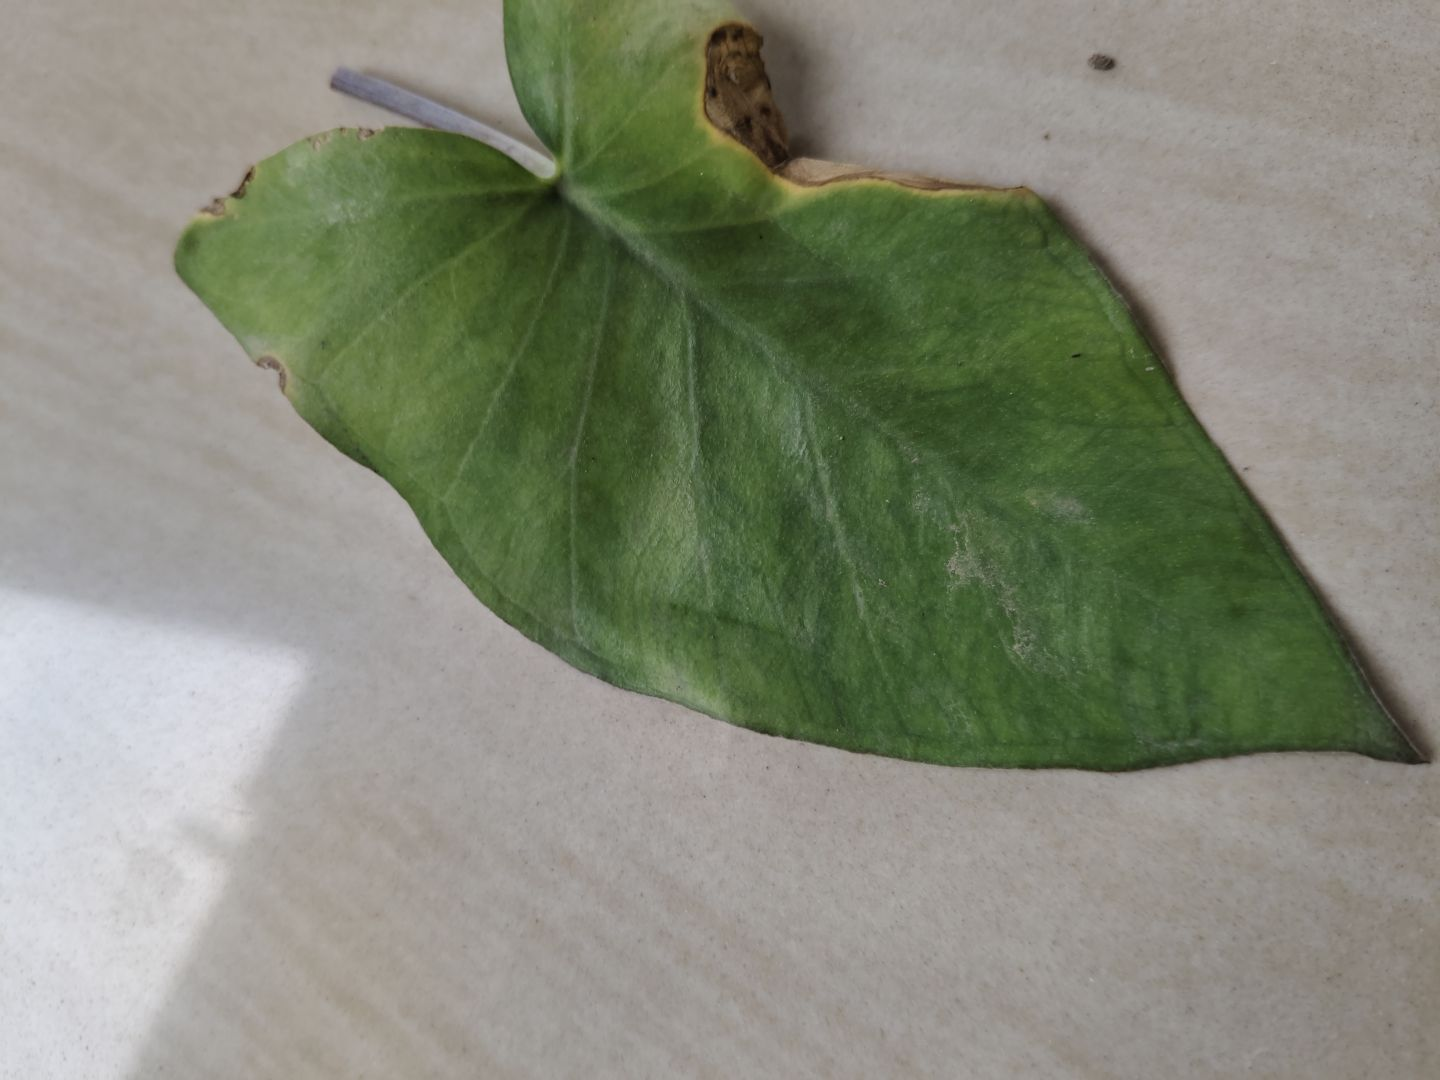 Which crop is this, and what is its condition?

taro, leaf blight
